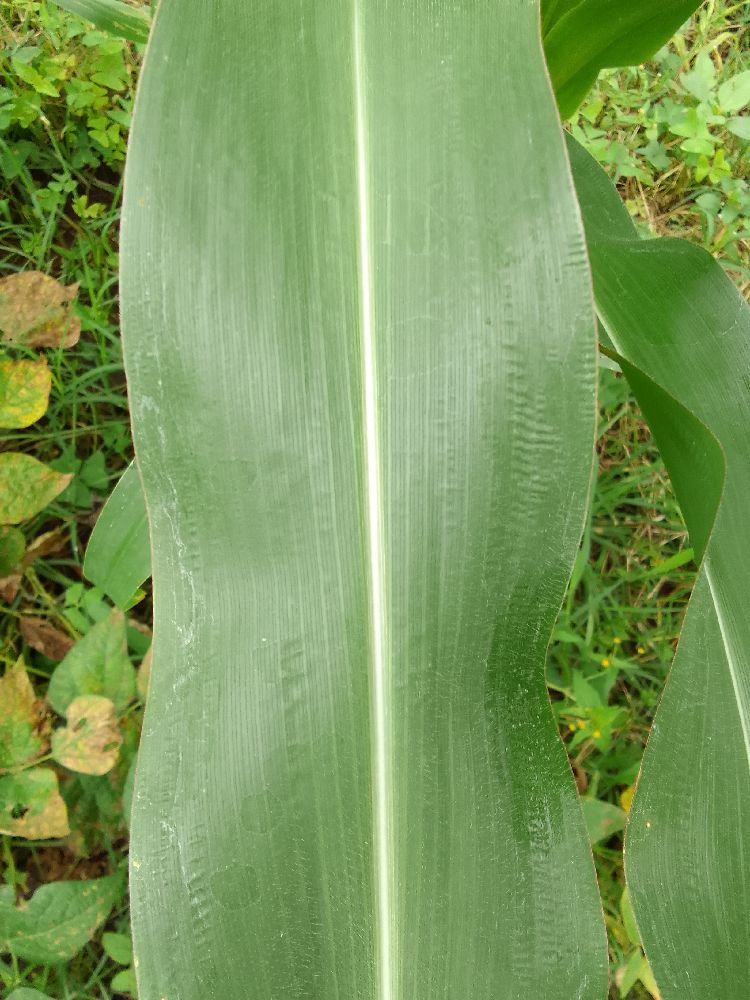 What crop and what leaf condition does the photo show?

maize, healthy
